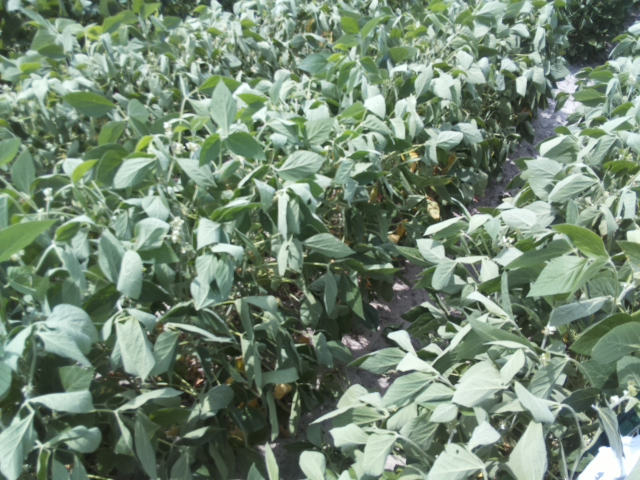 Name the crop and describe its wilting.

soybean, moderate turgor loss in upper canopy
